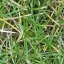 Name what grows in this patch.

grass
